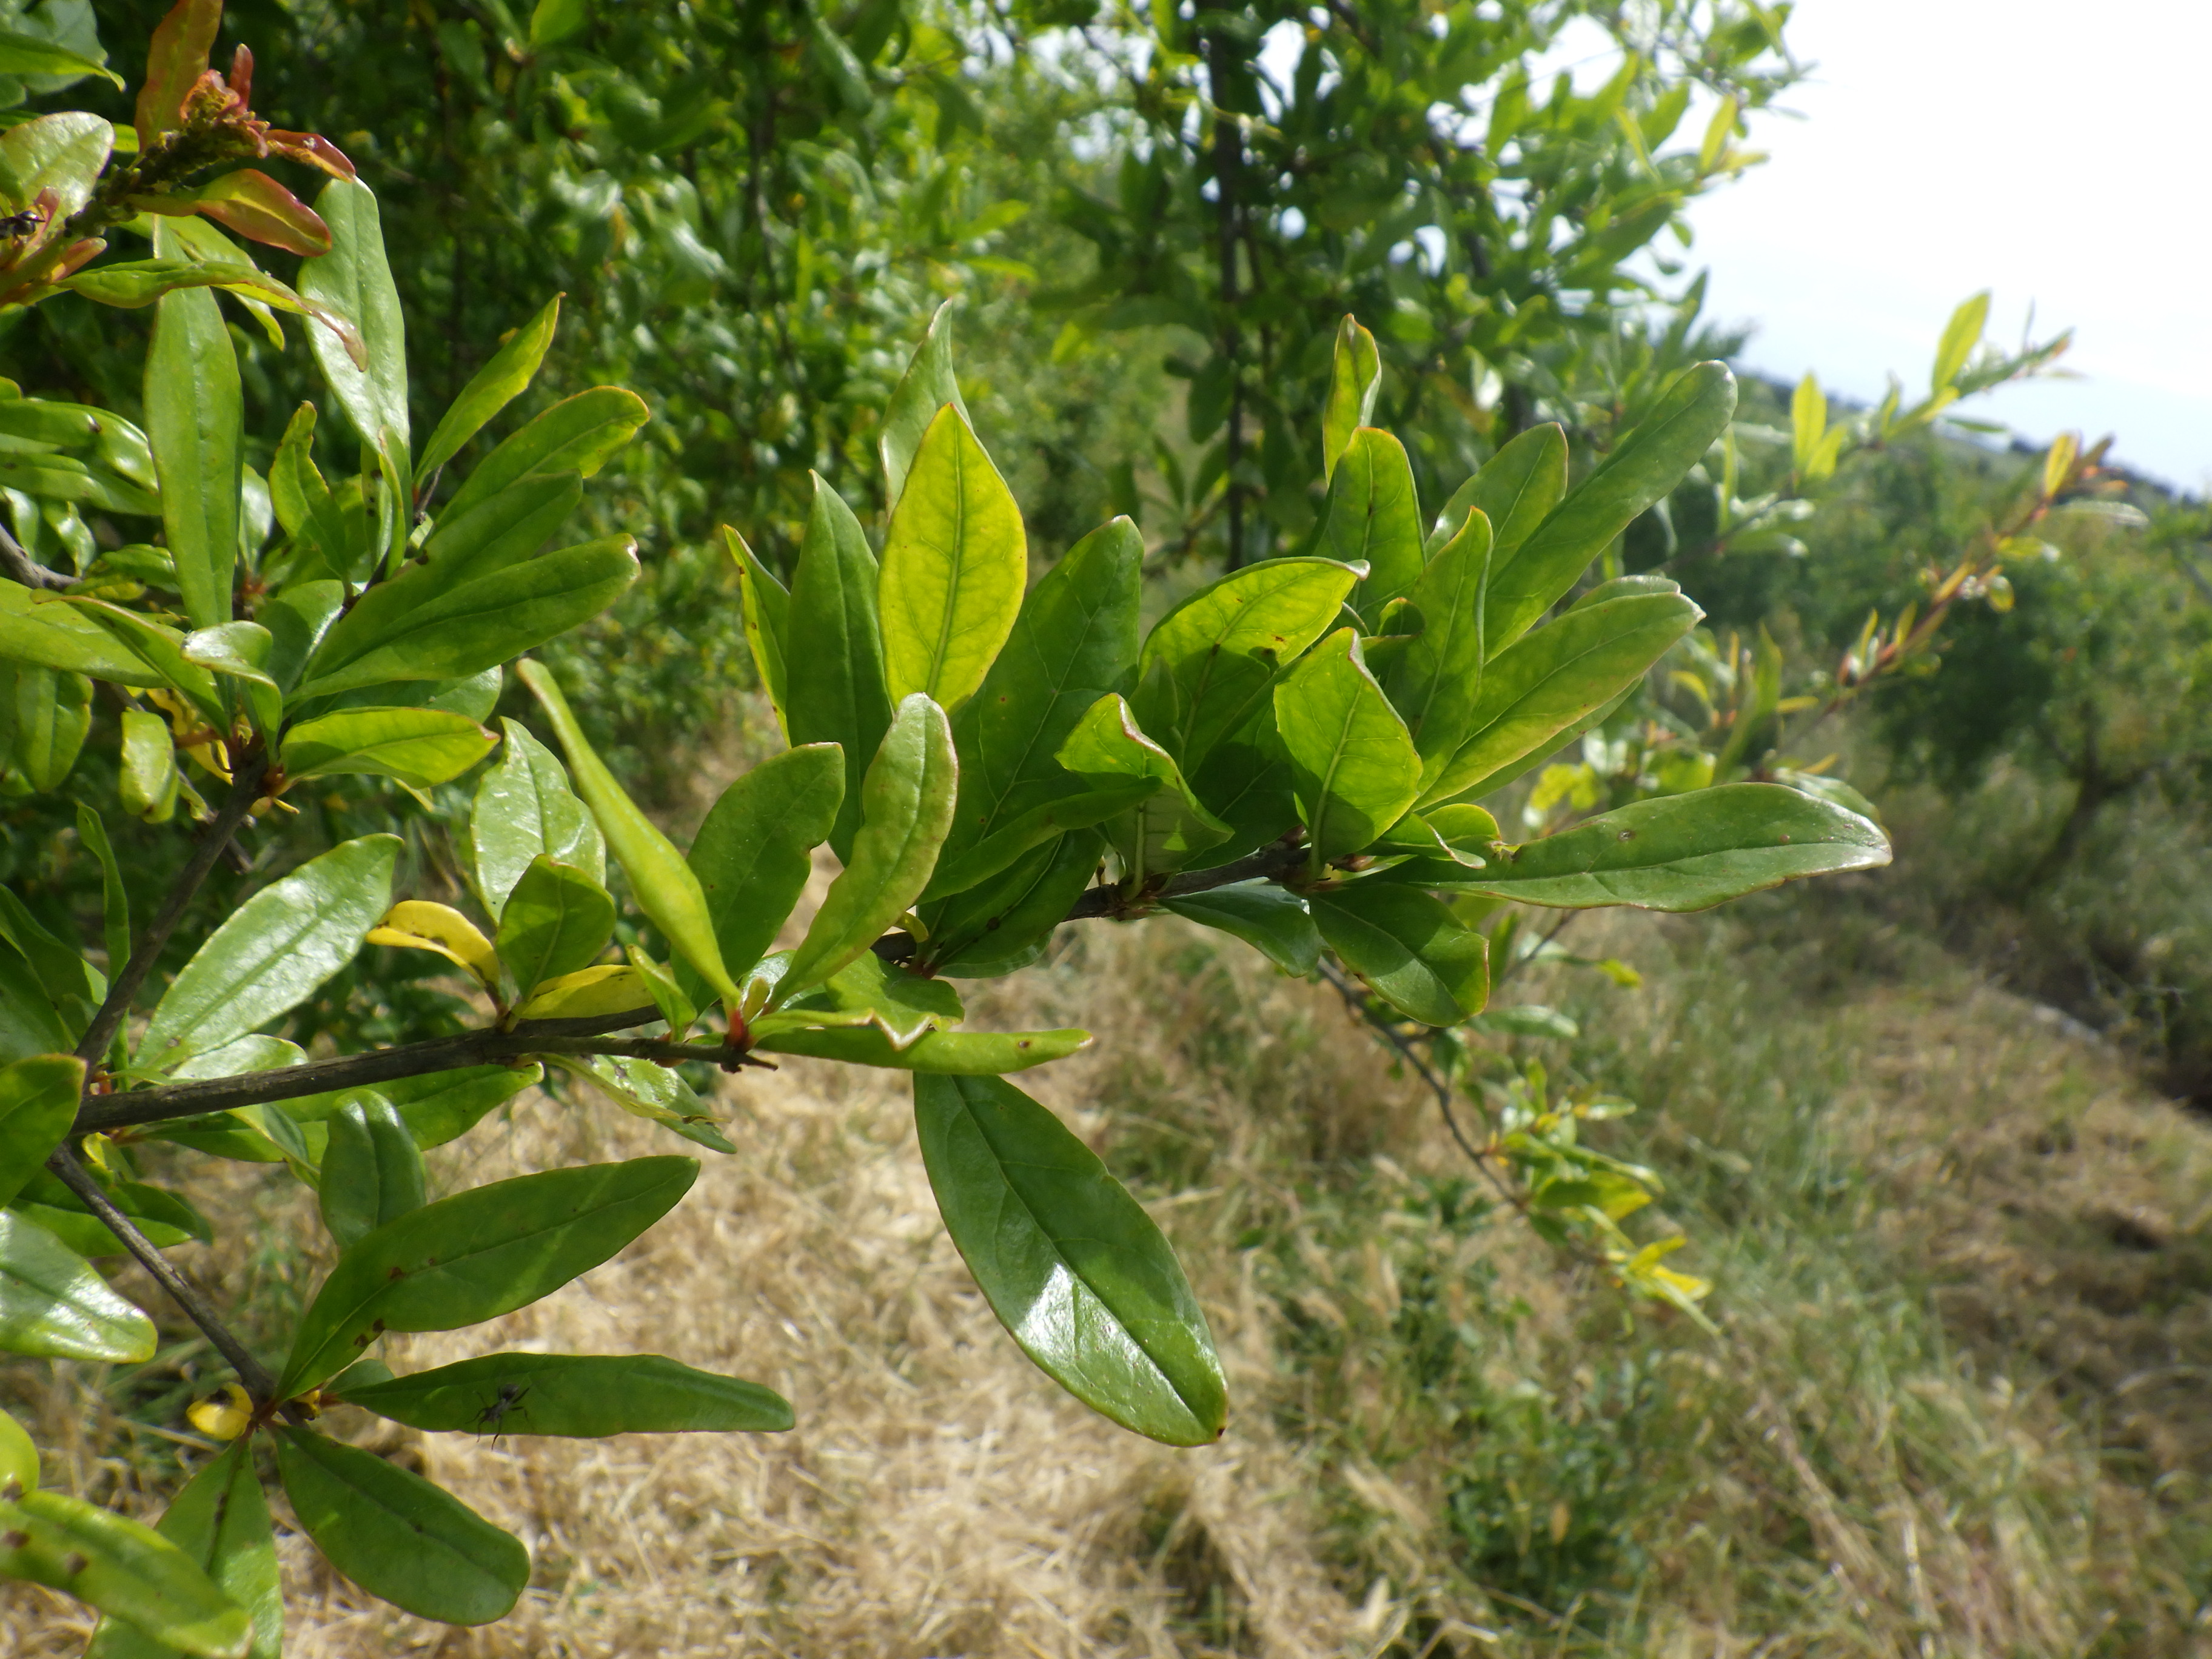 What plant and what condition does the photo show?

pomegranate, ants, aphids, coniella granati
